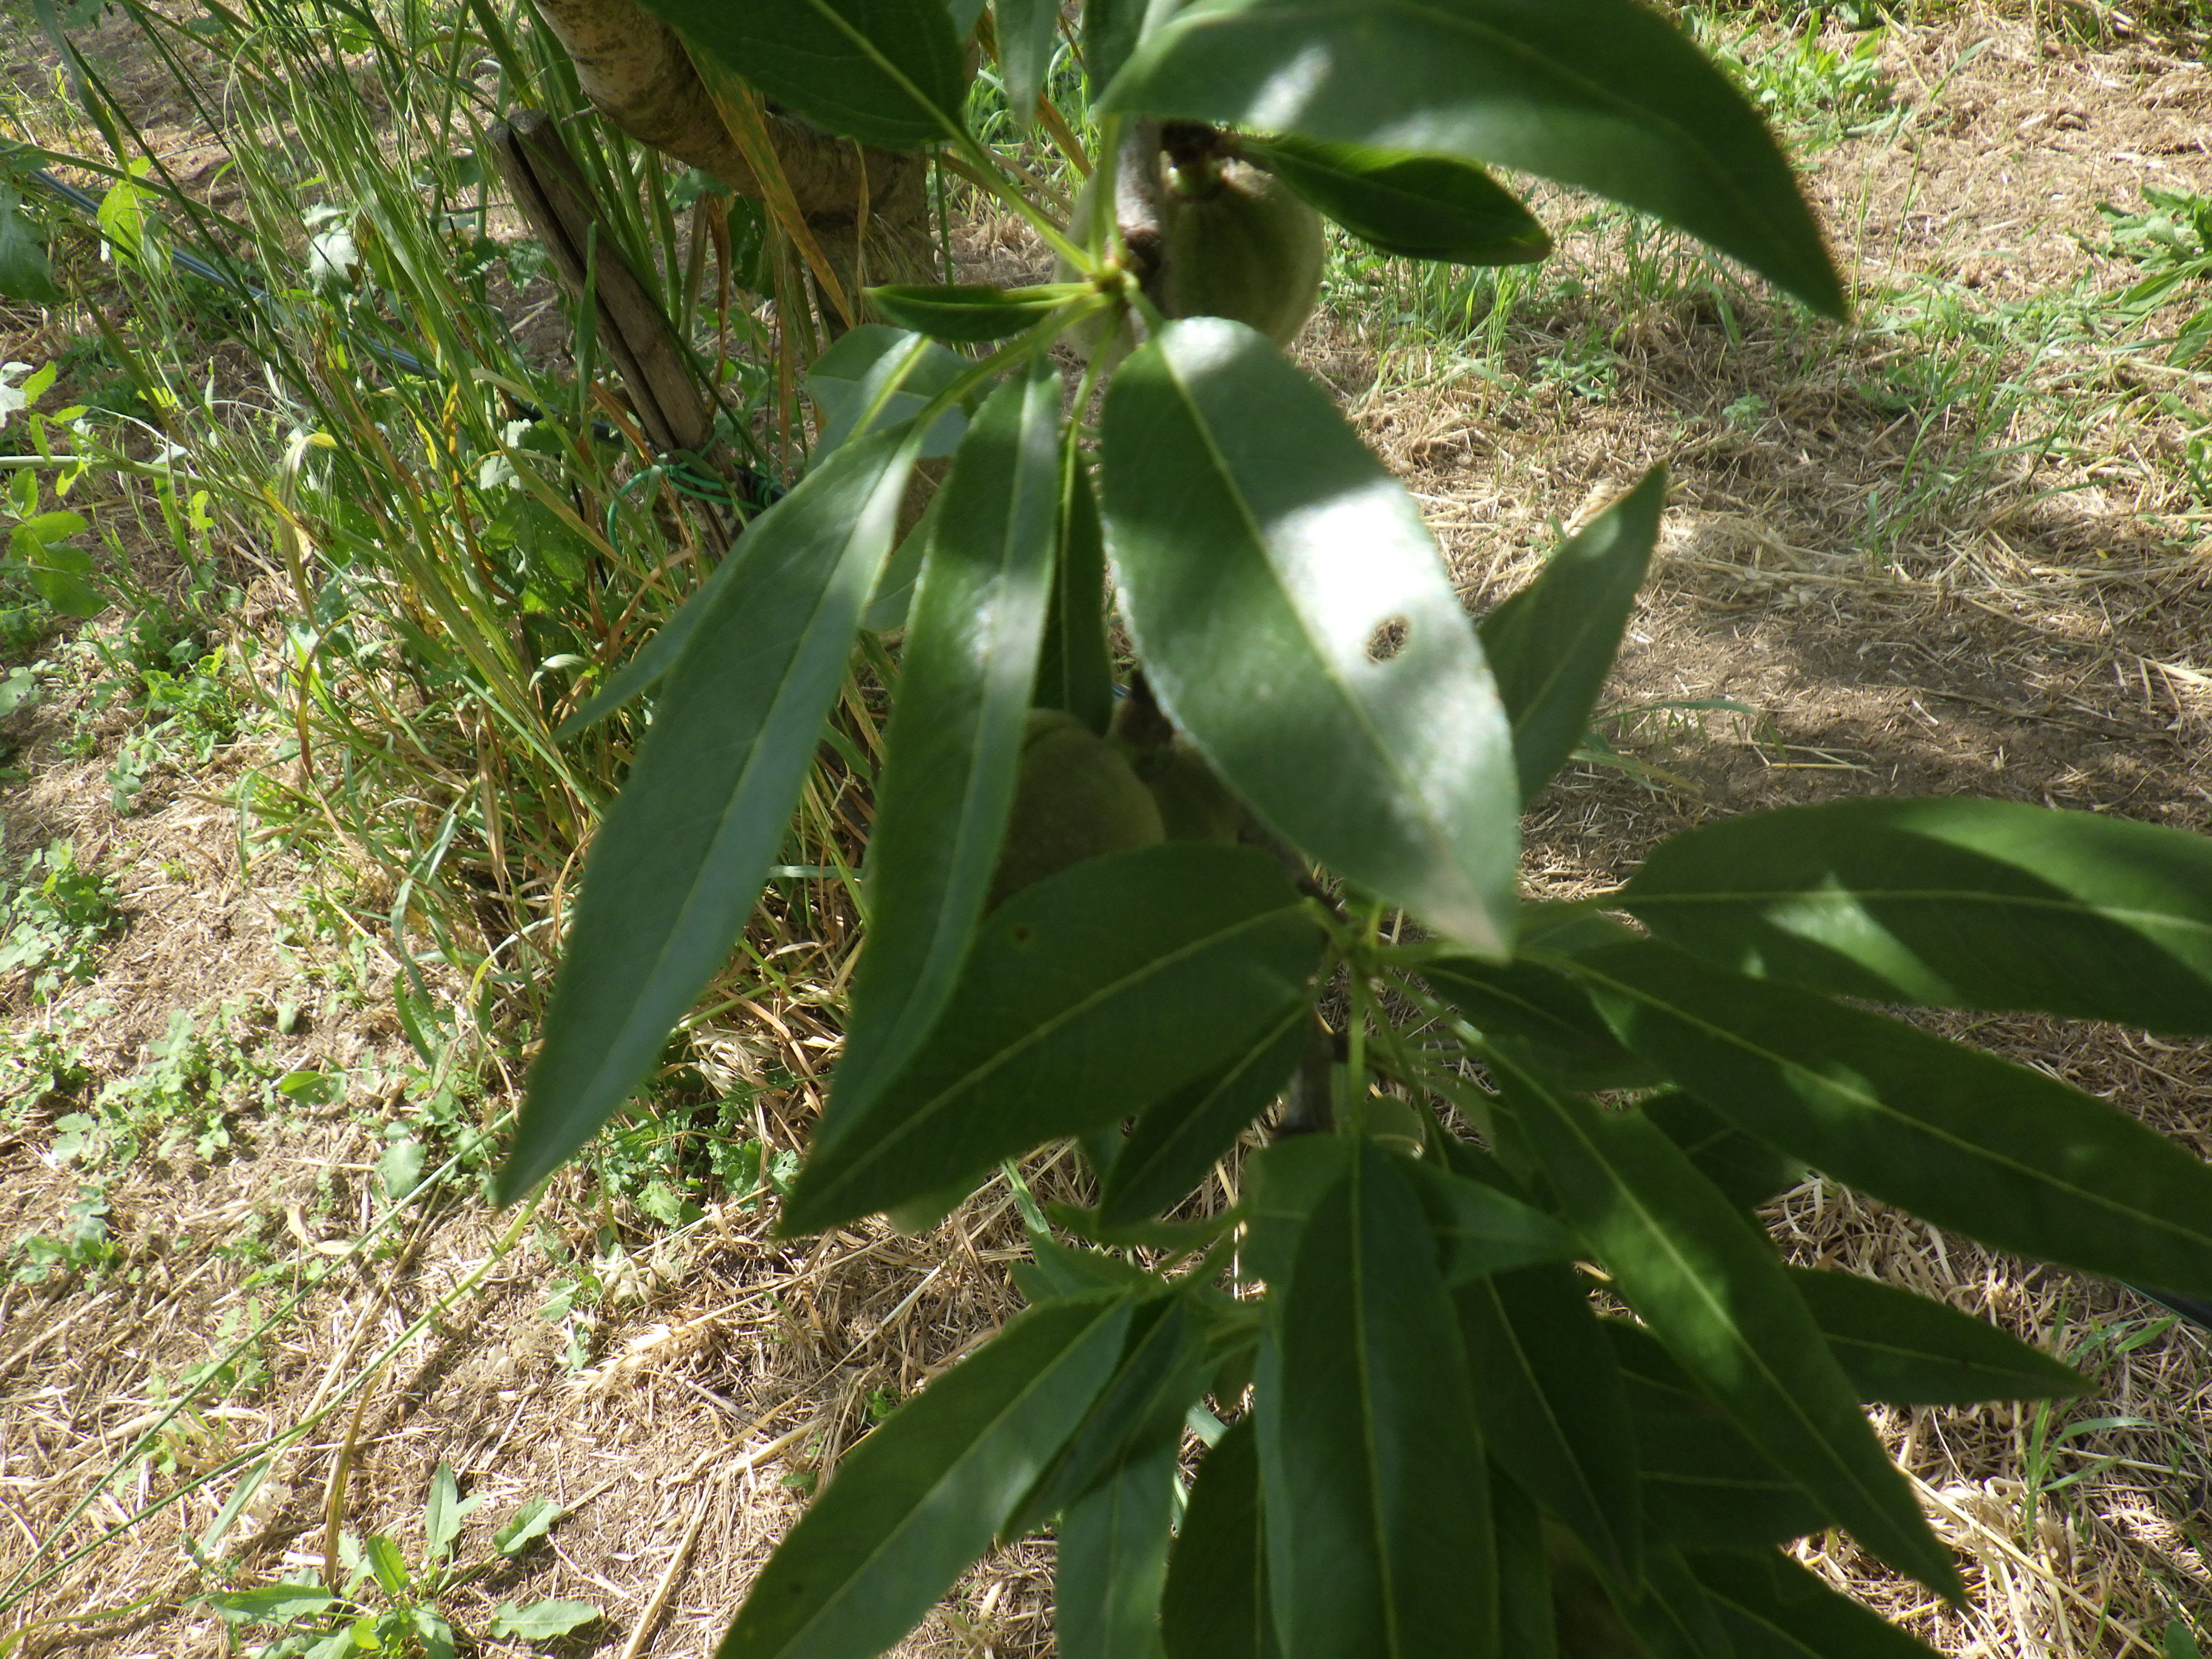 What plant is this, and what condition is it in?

almond, shot hole disease
